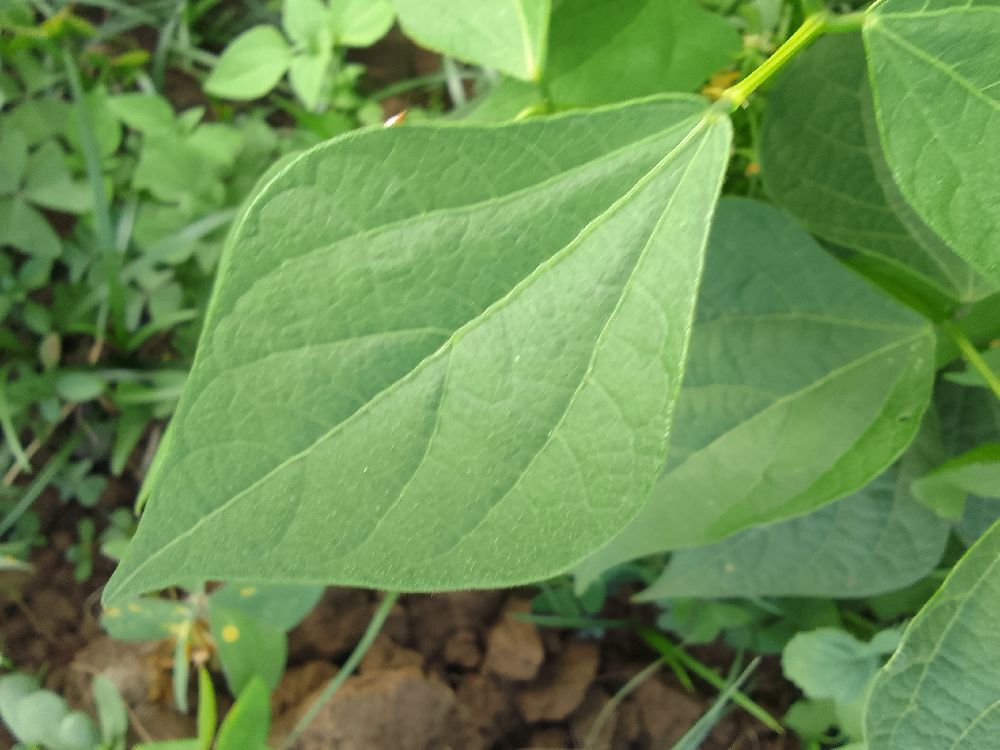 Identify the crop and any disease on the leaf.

common bean, healthy
